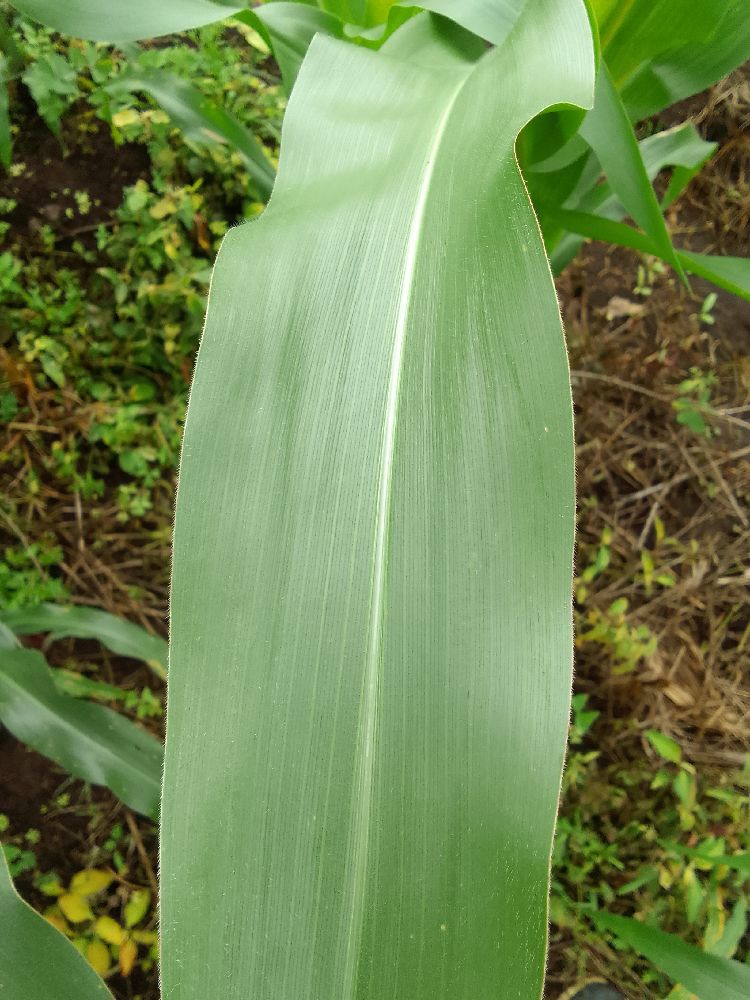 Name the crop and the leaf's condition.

maize, healthy
